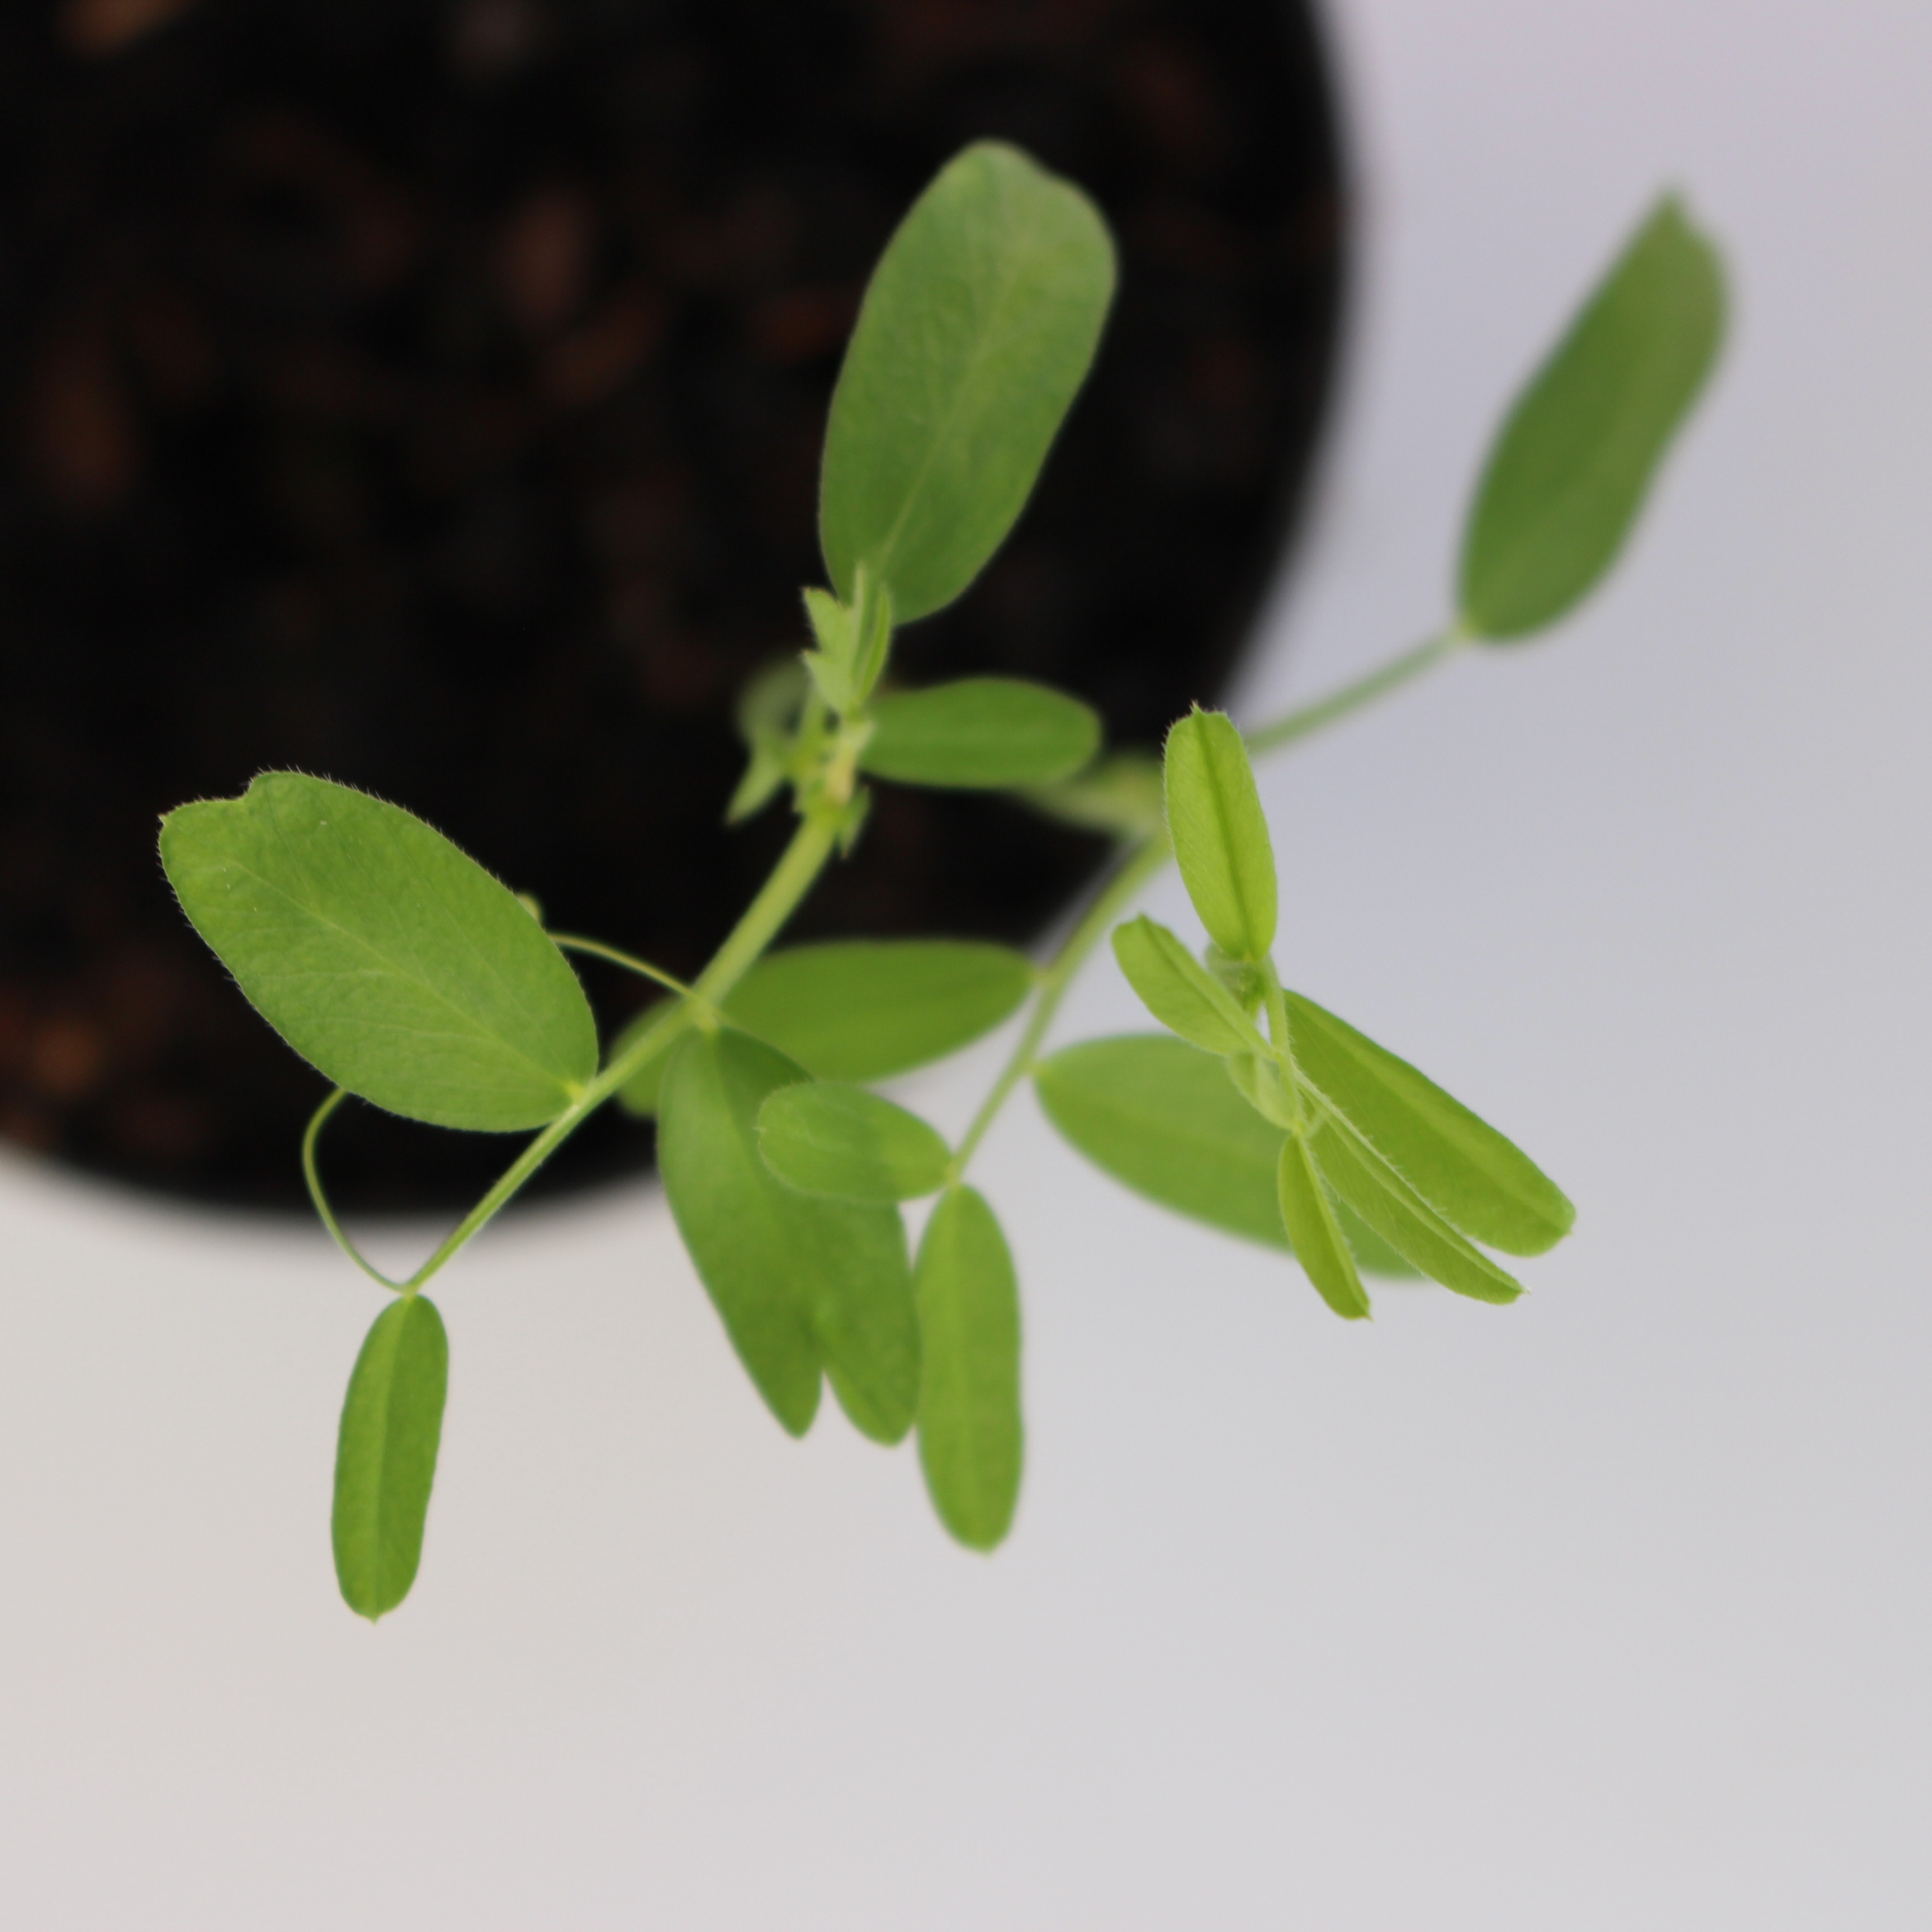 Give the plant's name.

Vicia sativa
